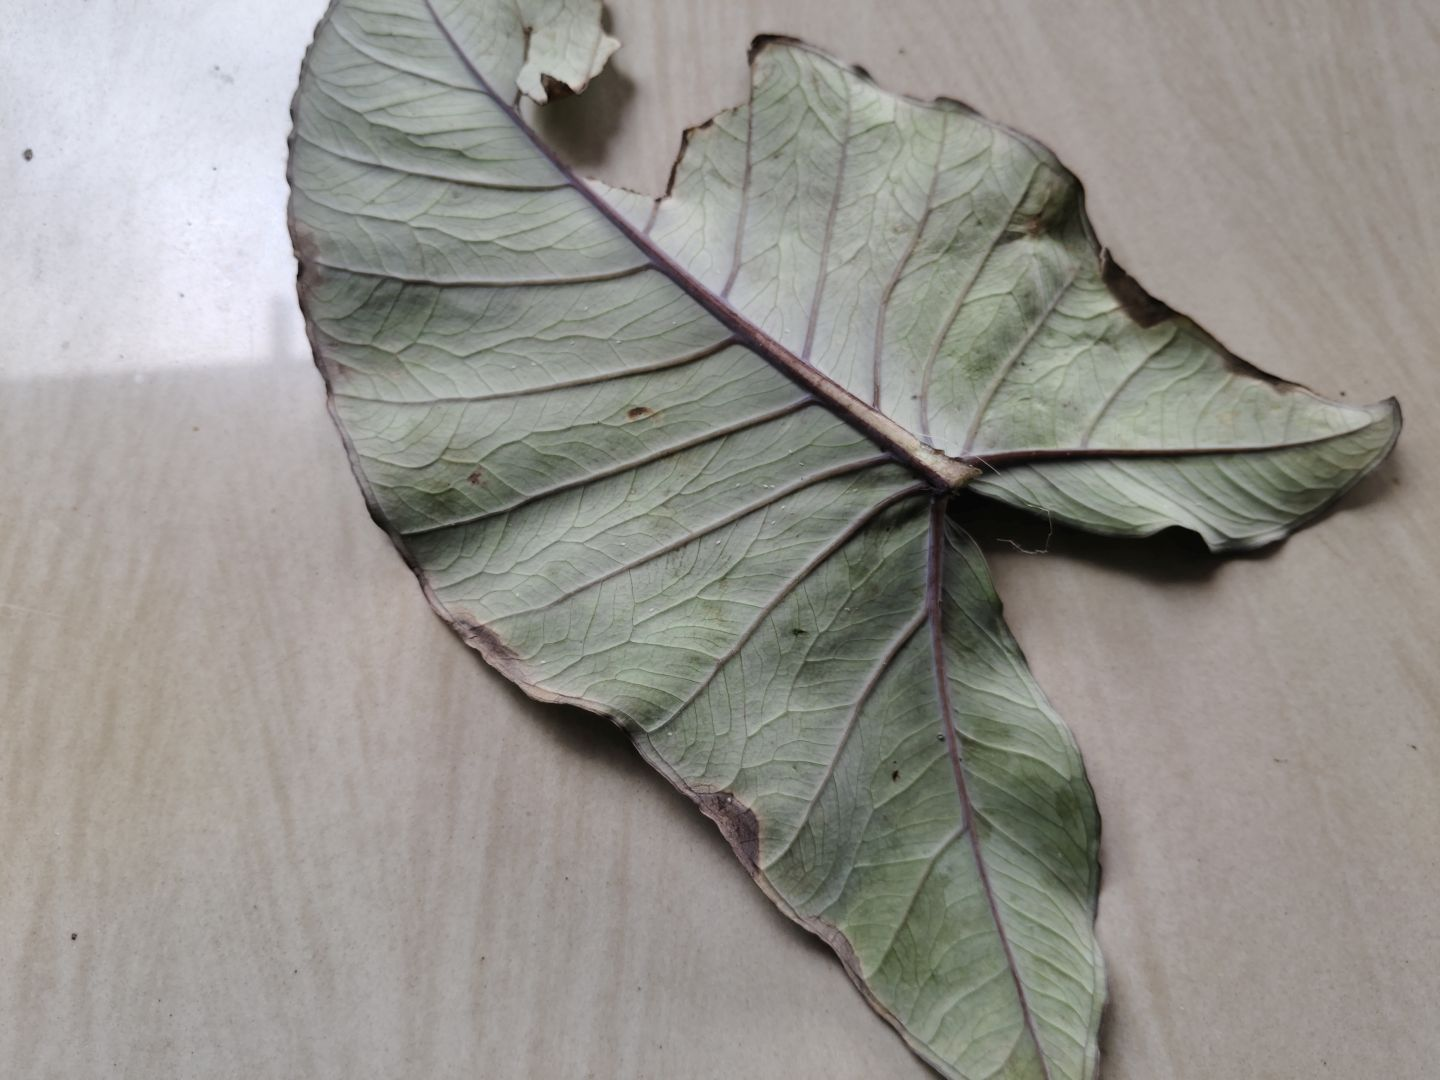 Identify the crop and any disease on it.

taro, leaf blight
